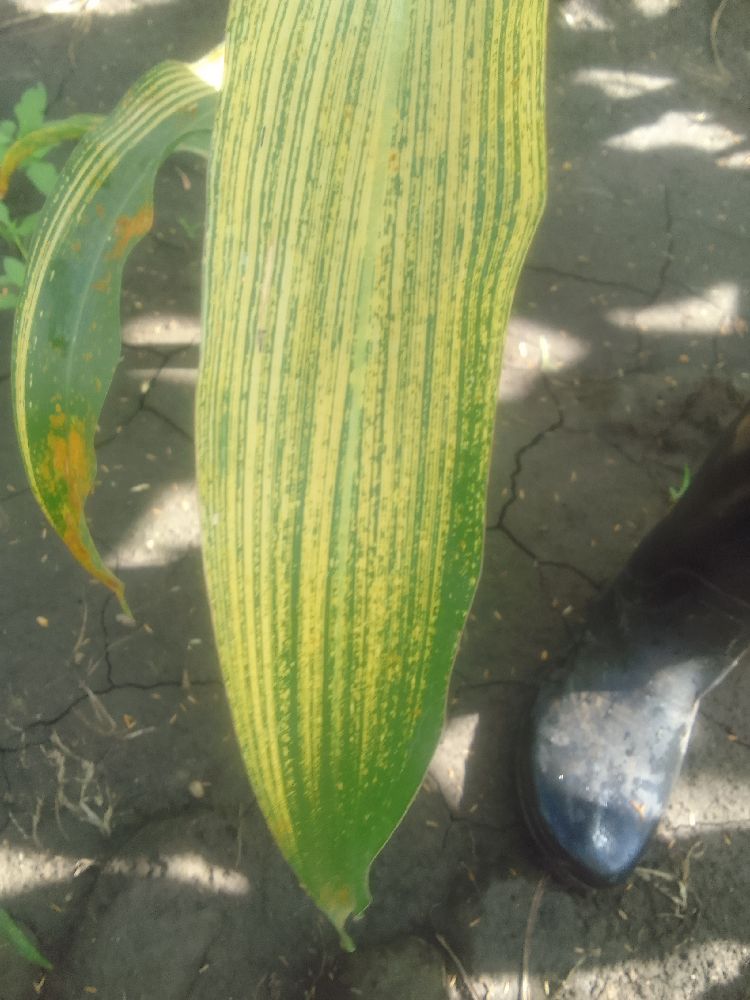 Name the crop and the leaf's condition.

maize, maize streak virus
